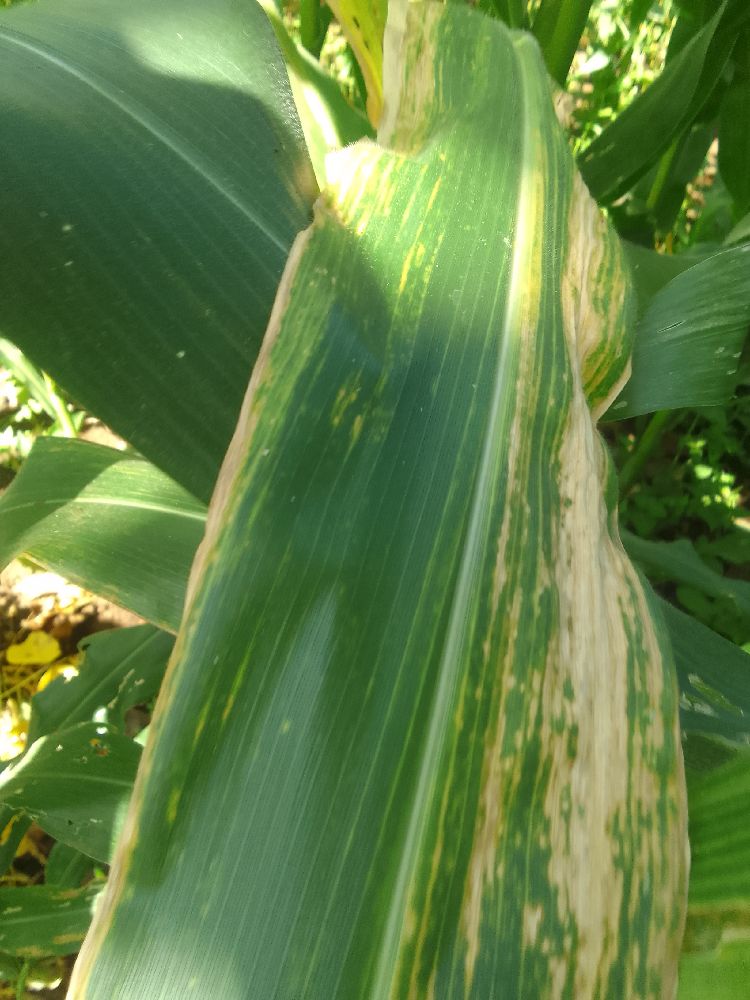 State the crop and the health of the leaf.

maize, maize lethal necrosis
